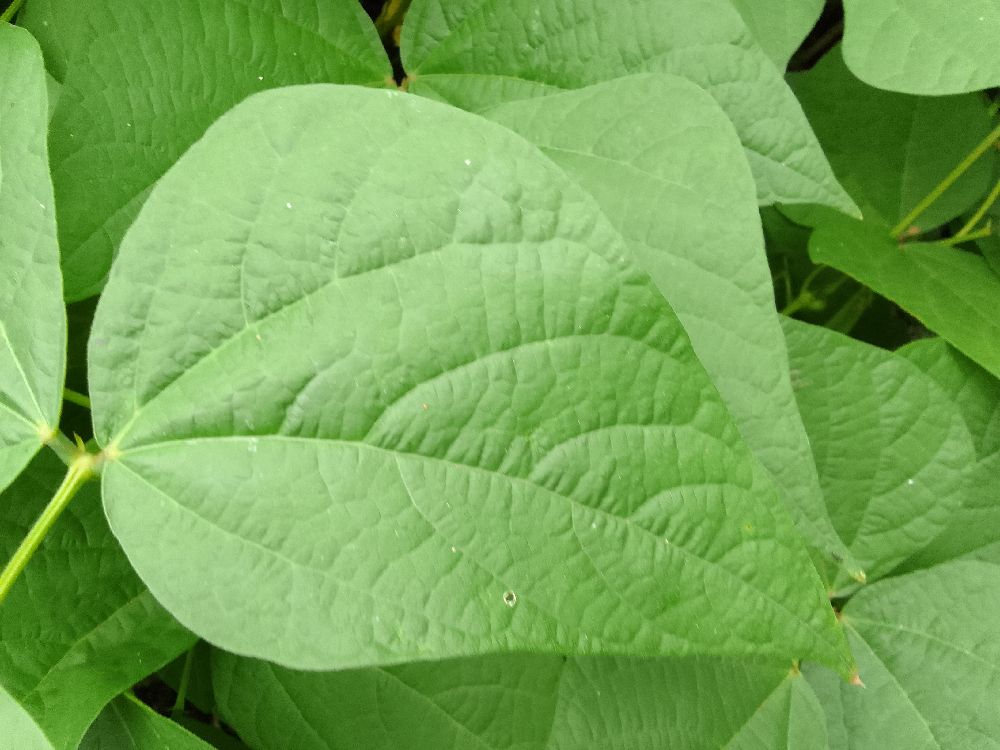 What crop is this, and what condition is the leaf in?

common bean, healthy
